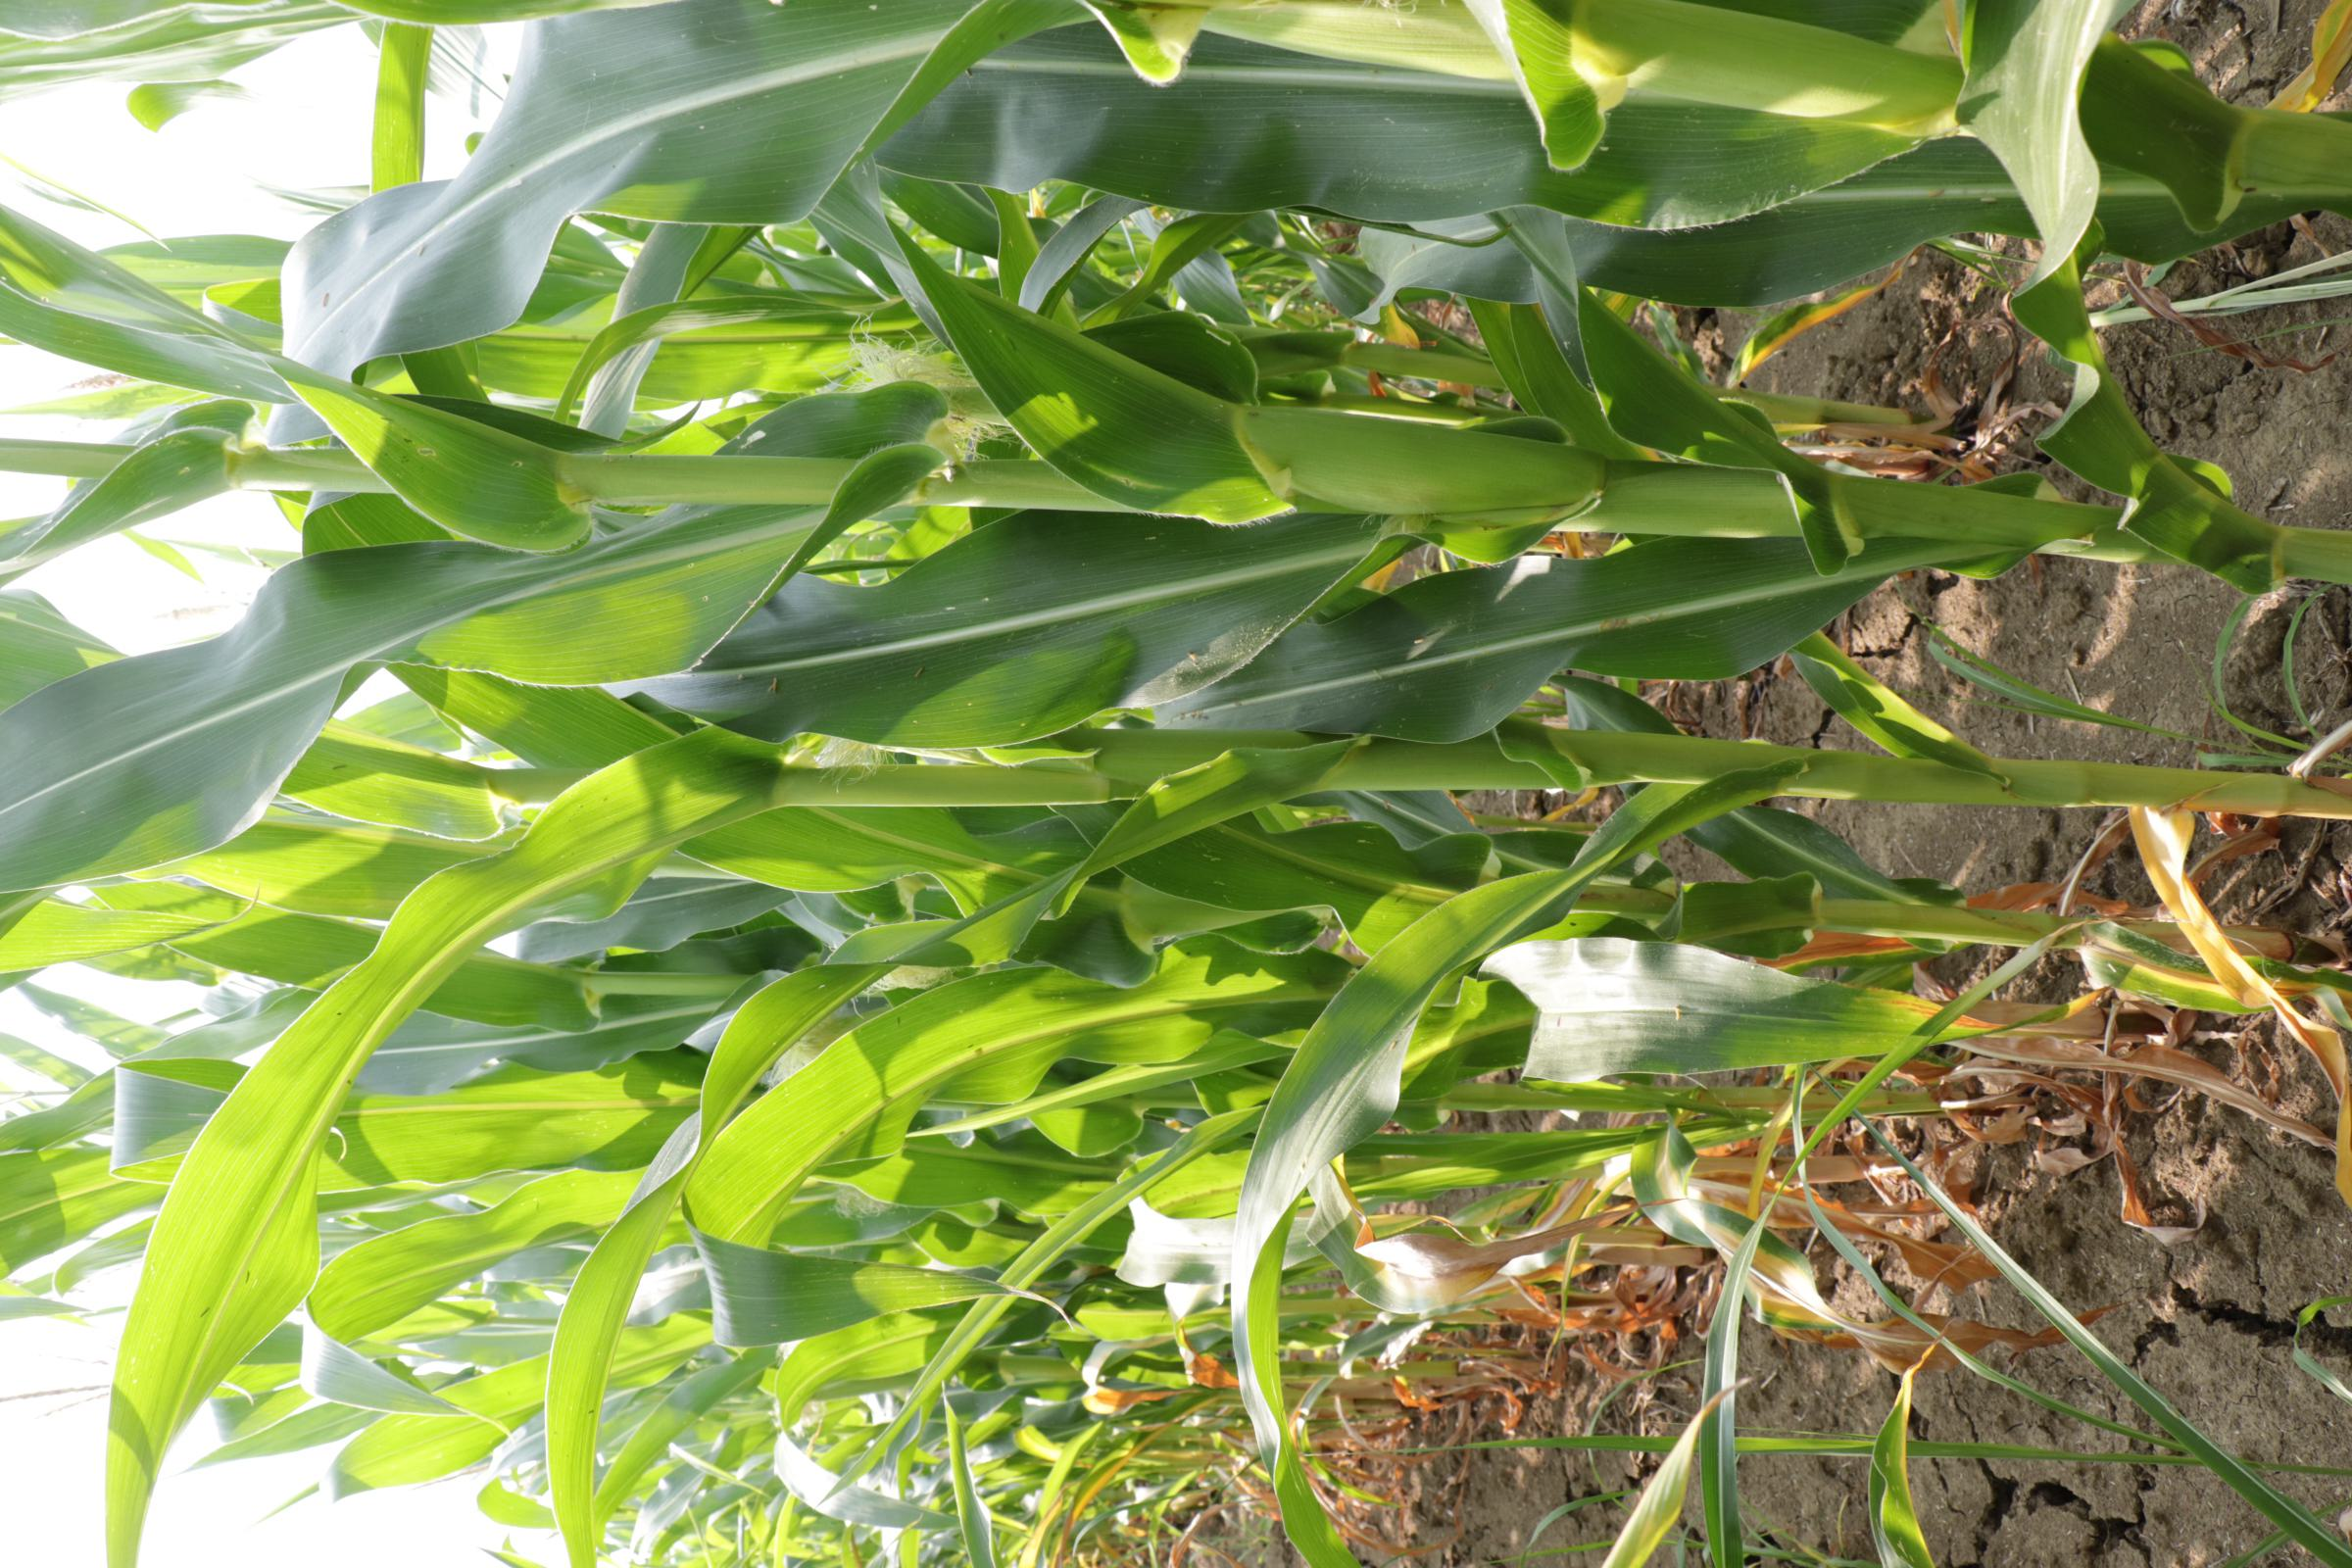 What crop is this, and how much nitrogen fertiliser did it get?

maize, full nitrogen fertilisation
